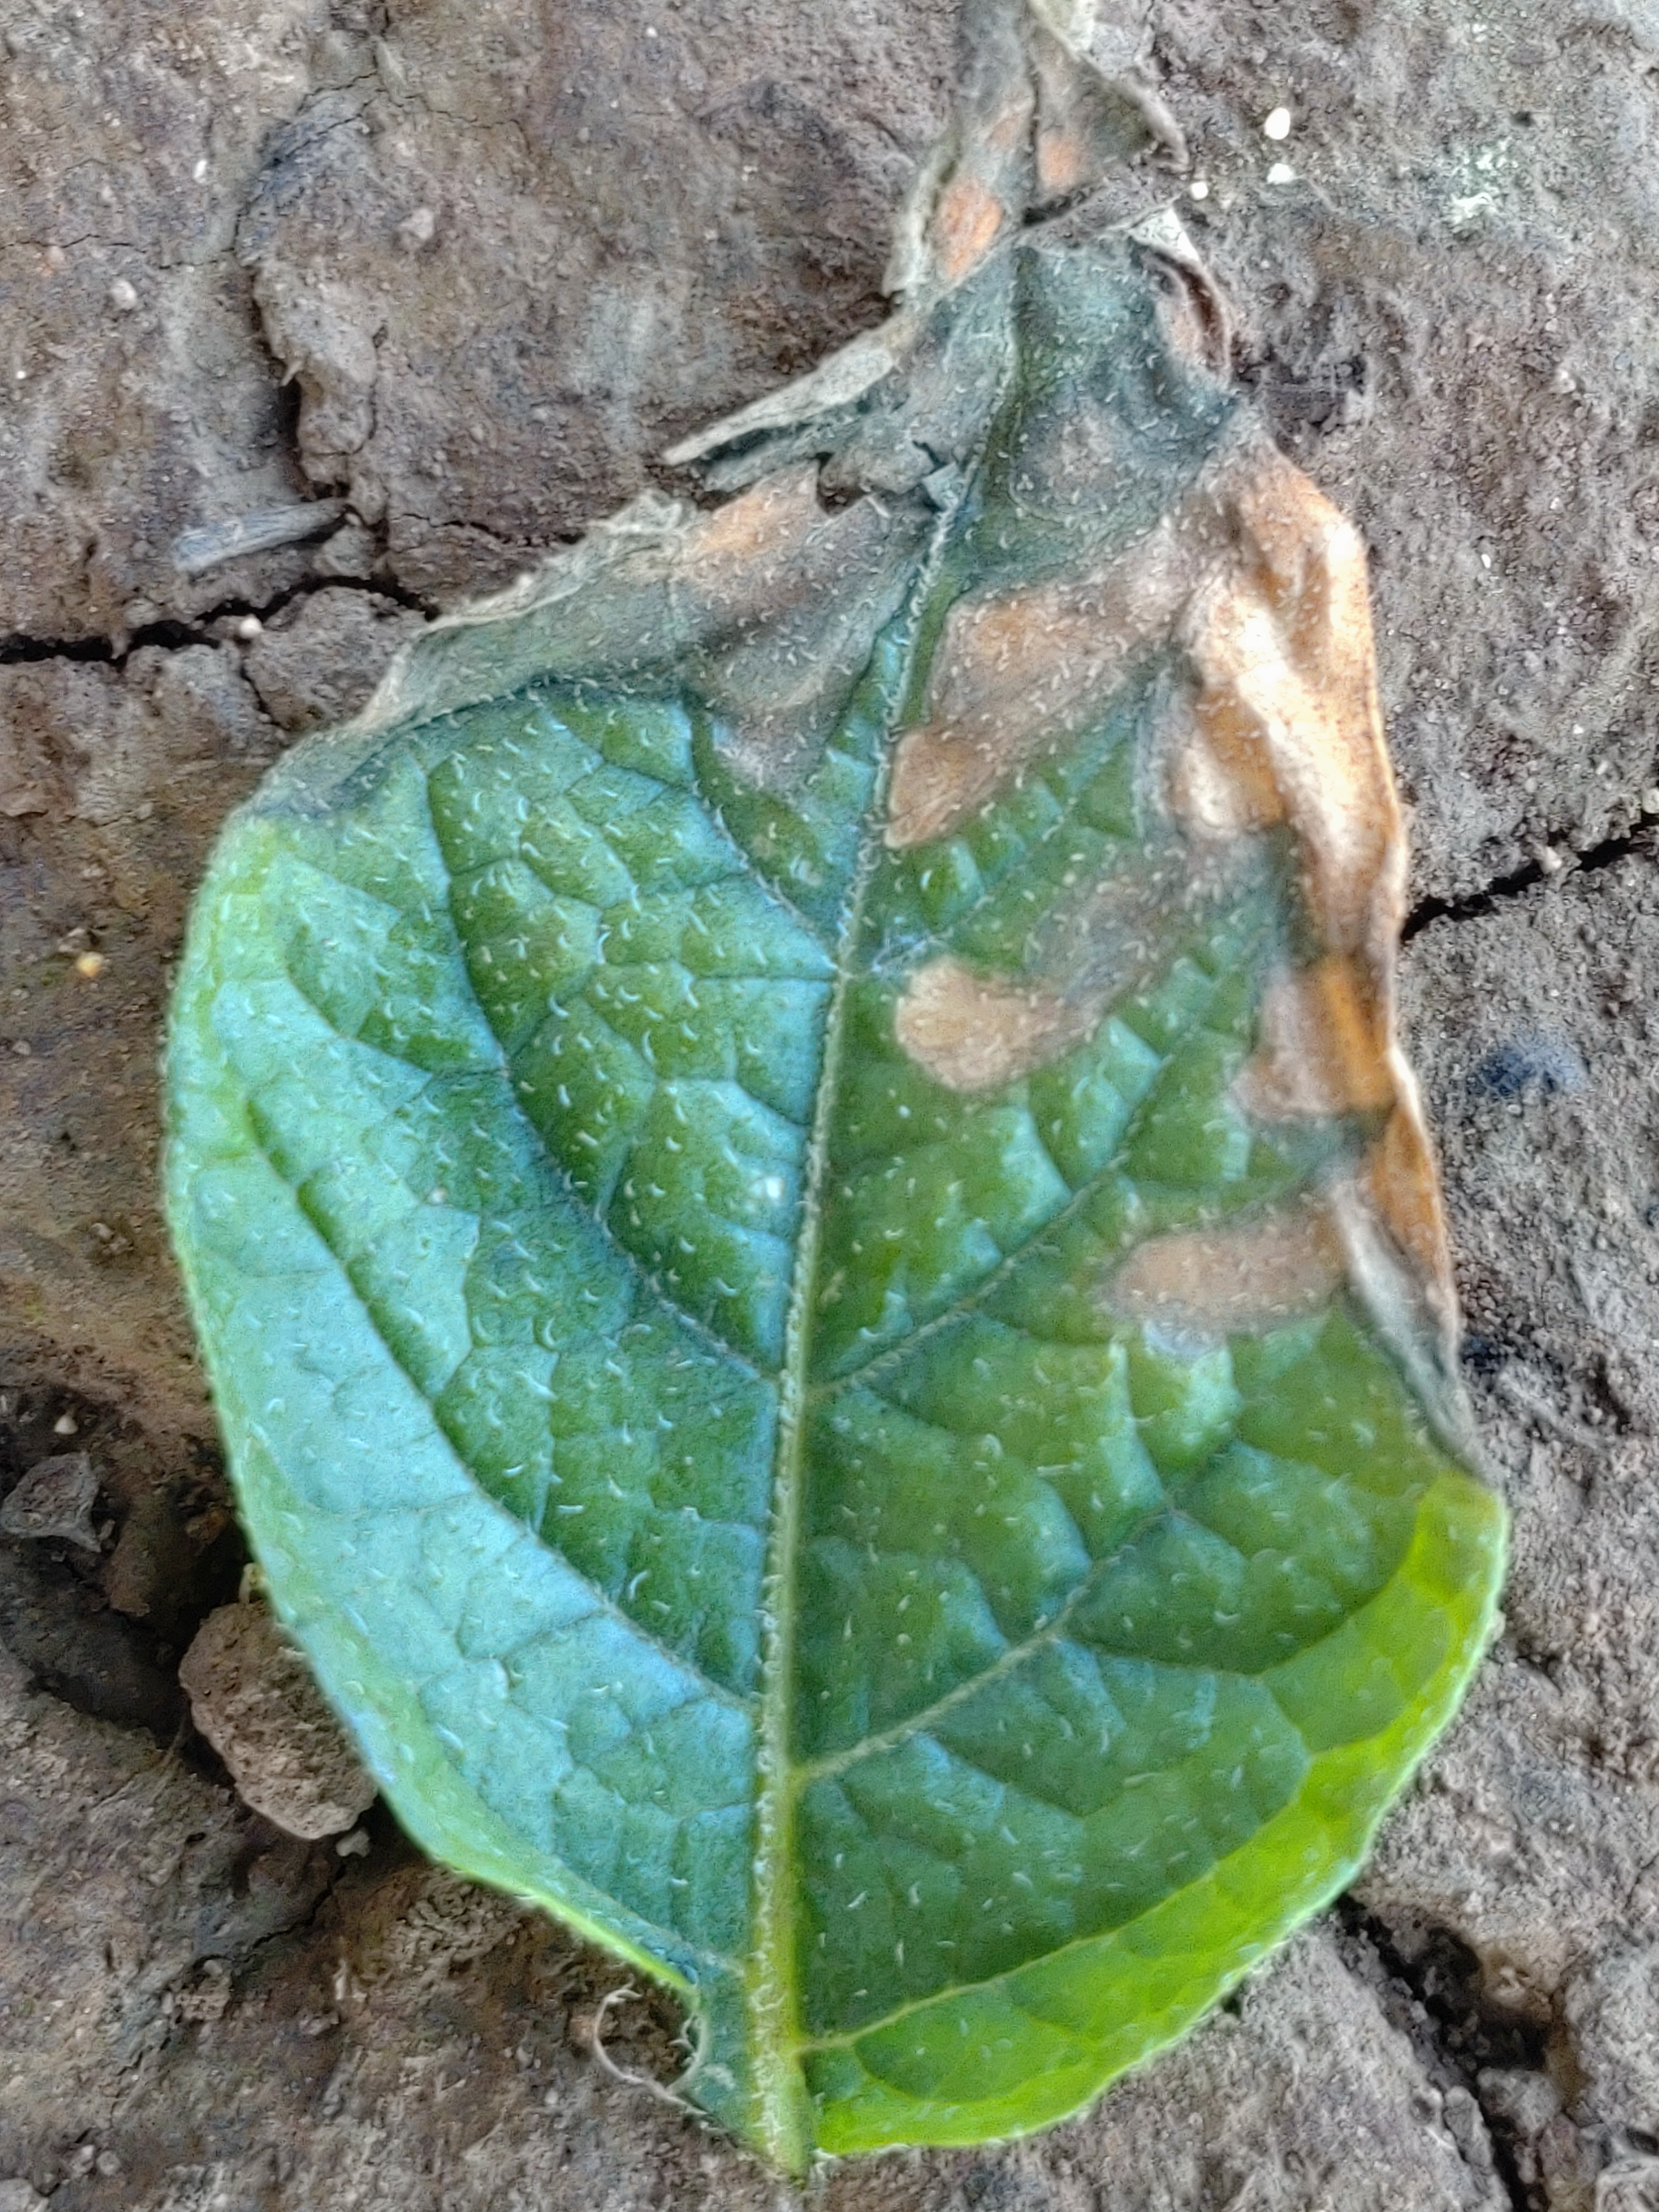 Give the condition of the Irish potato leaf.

early blight
